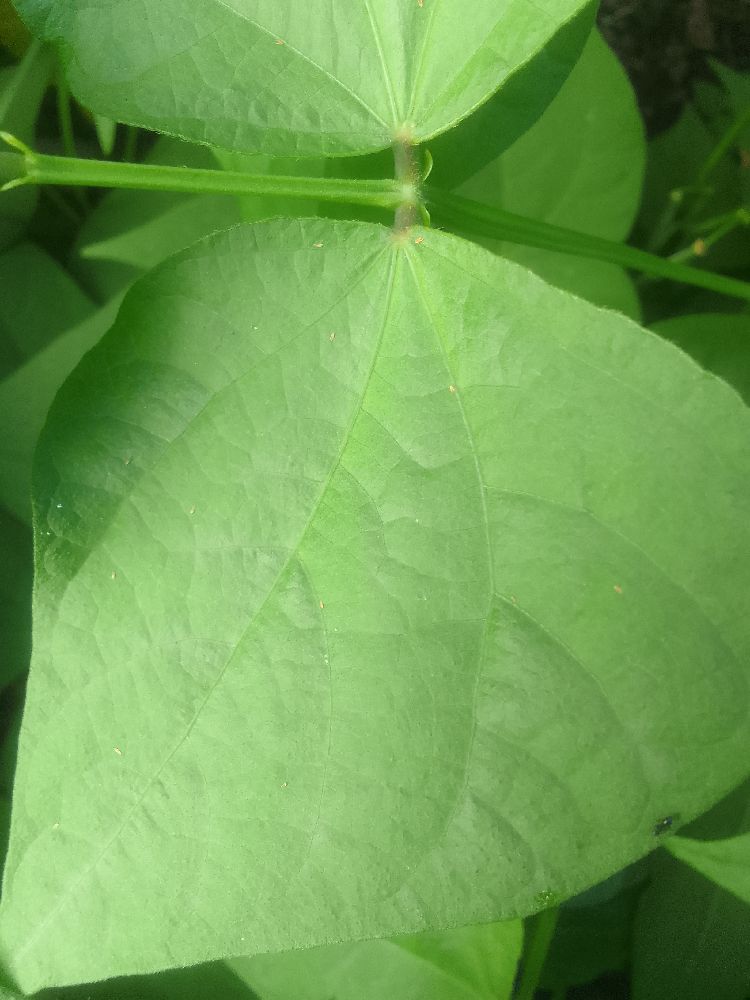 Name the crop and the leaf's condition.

common bean, healthy
